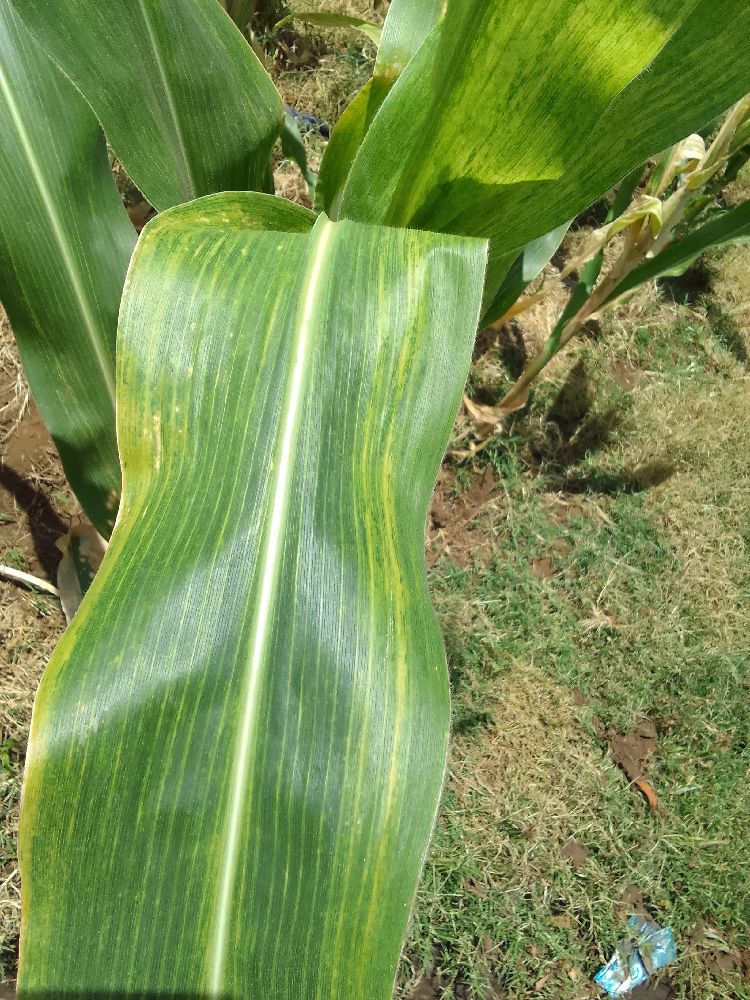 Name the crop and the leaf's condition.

maize, maize lethal necrosis
